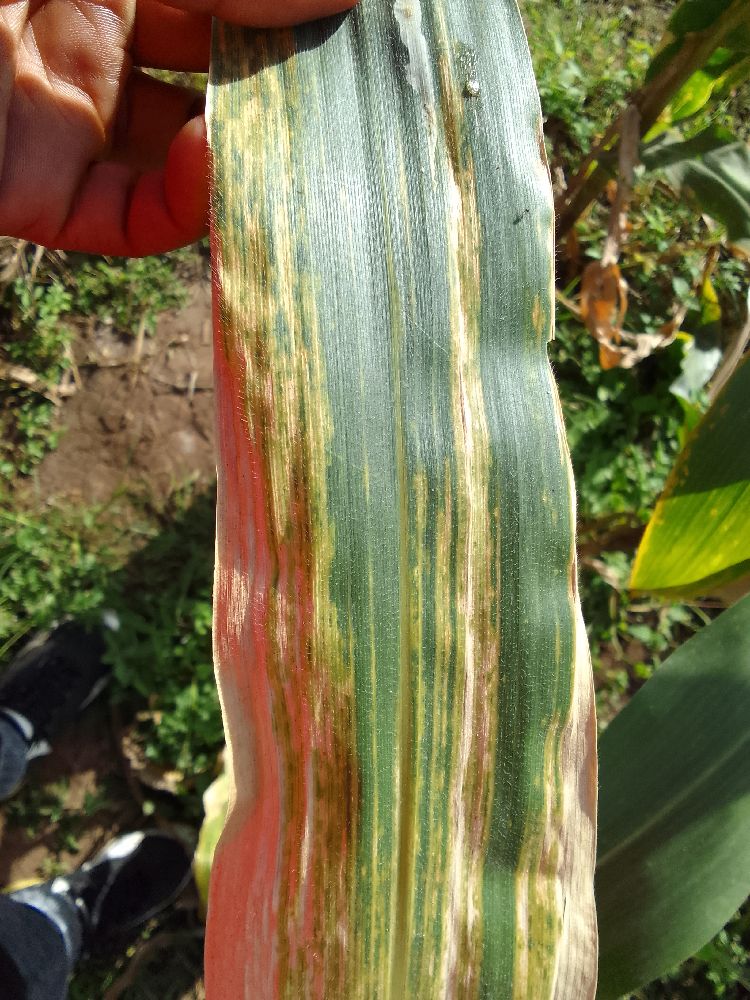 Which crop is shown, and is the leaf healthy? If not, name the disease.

maize, maize lethal necrosis
